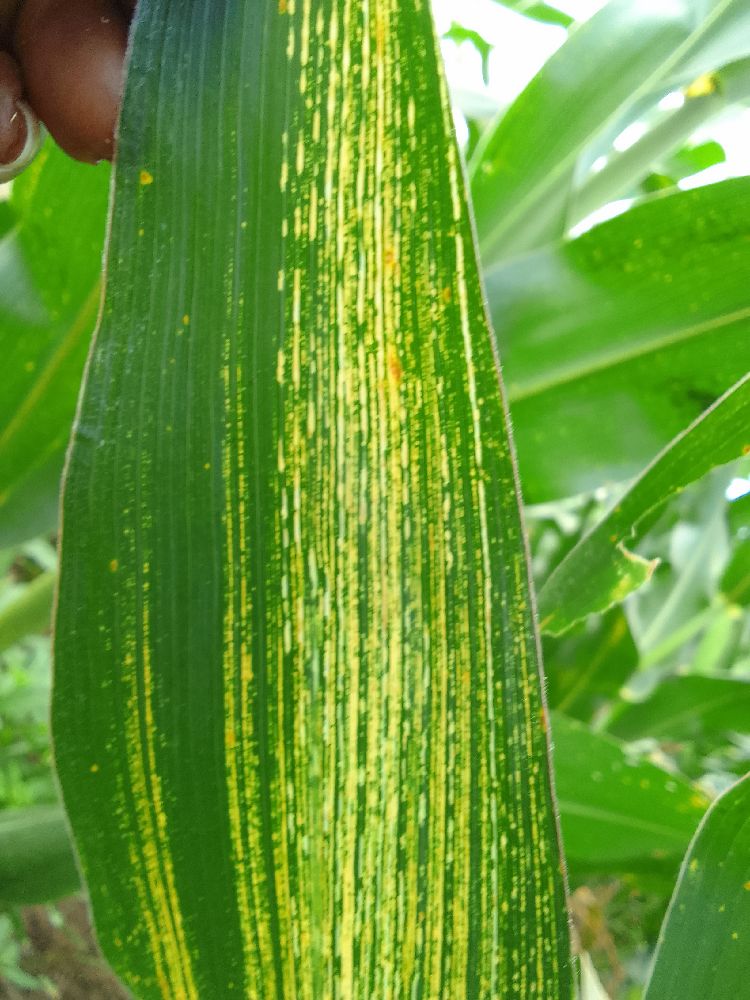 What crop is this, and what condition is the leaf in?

maize, maize streak virus
